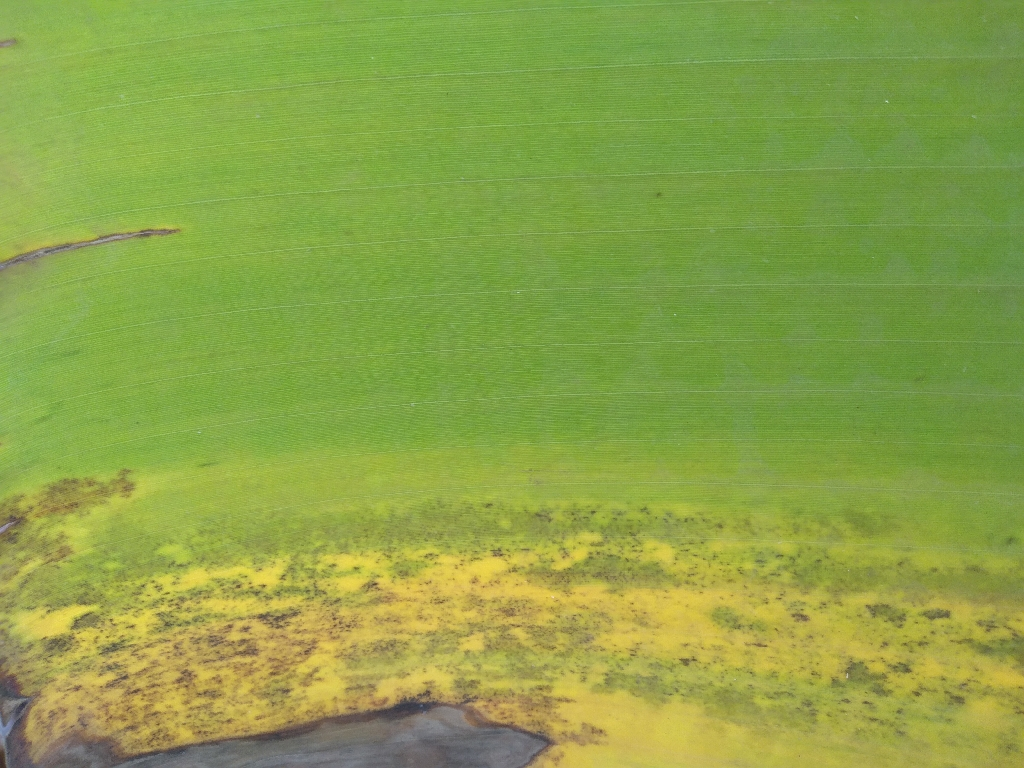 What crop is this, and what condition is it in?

banana, black sigatoka
